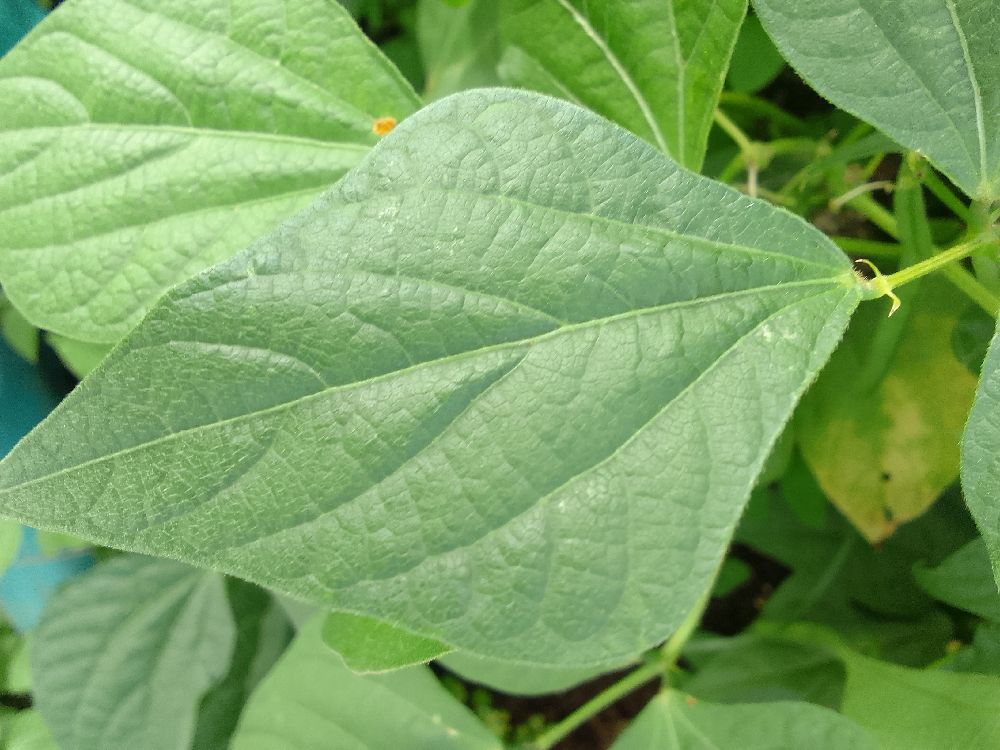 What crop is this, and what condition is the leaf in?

common bean, healthy
